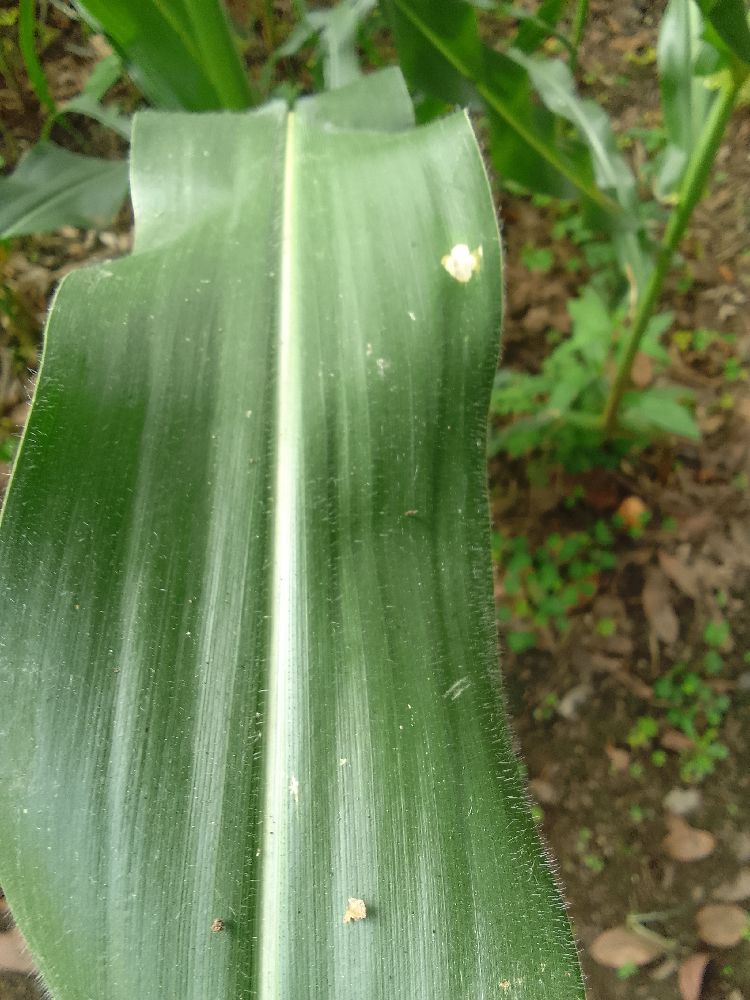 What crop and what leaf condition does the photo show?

maize, healthy
